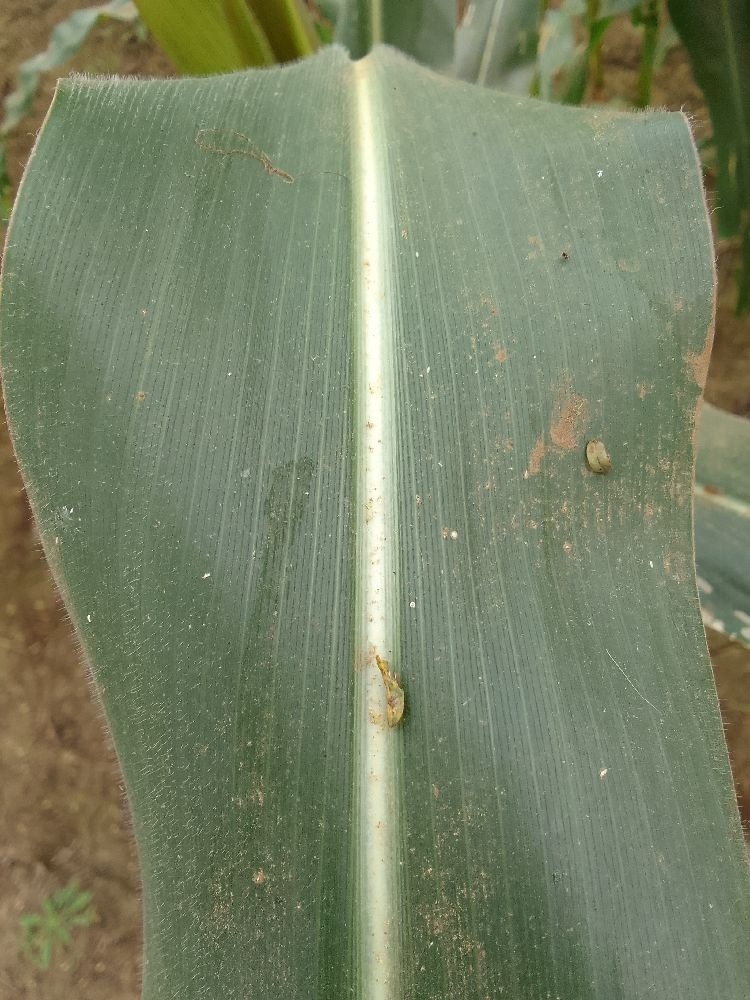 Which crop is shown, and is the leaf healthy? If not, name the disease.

maize, healthy
